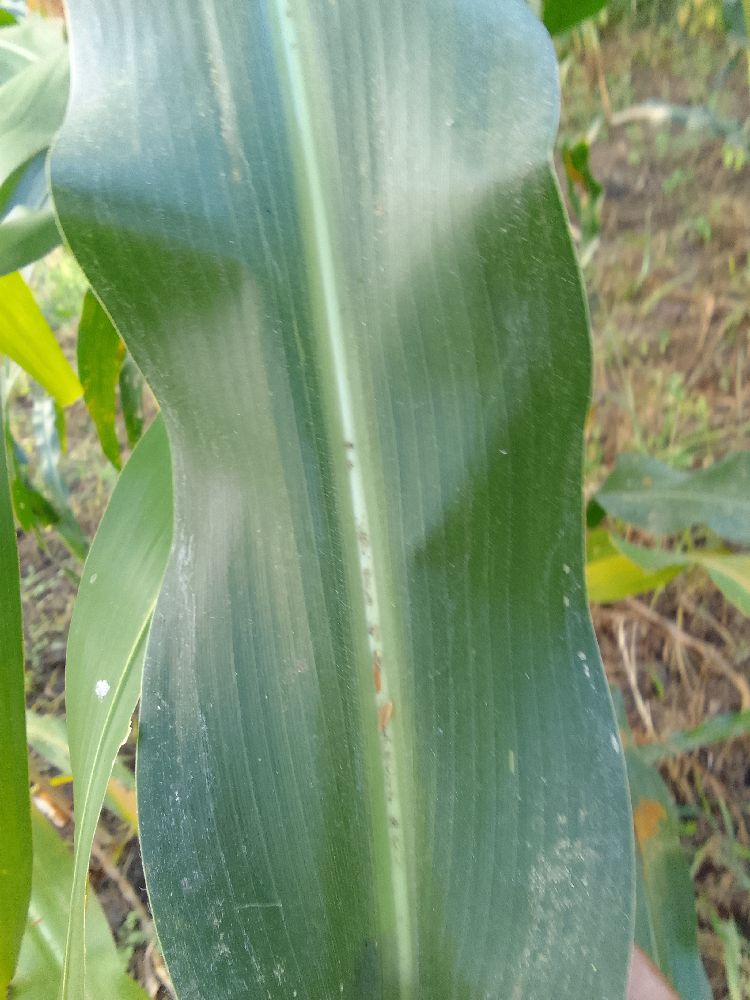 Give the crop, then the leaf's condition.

maize, healthy
